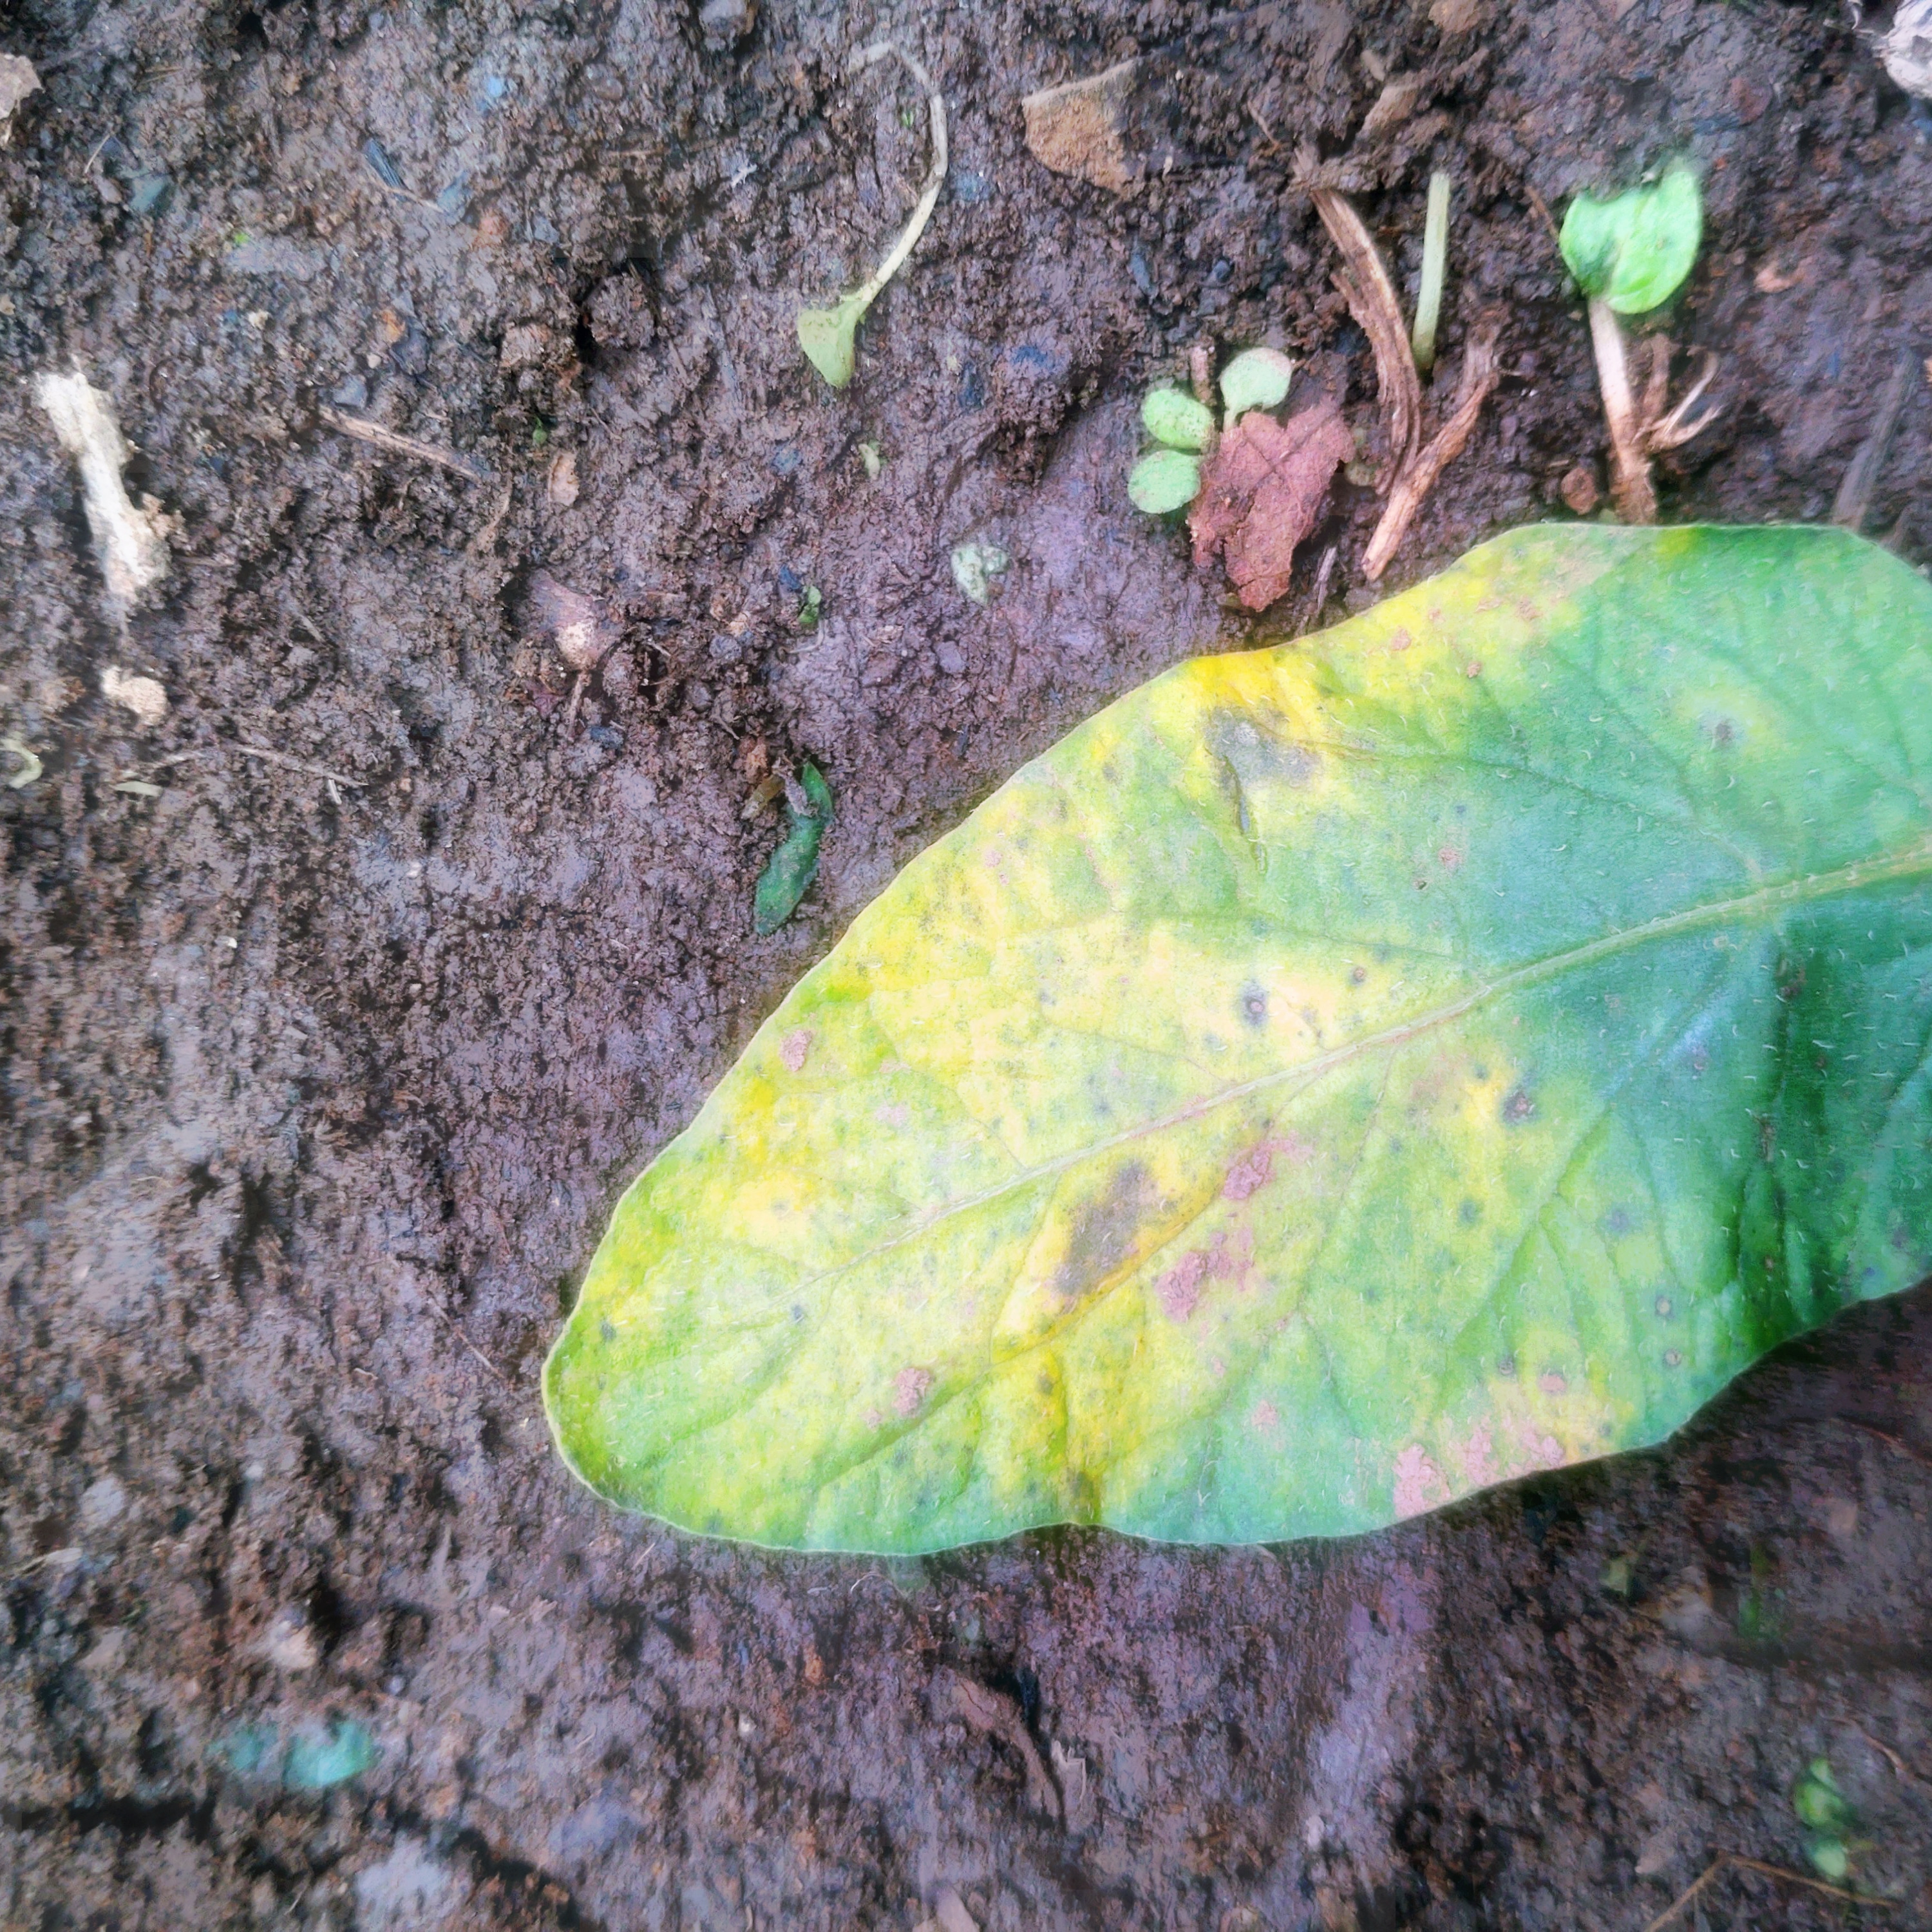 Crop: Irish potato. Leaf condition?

late blight
